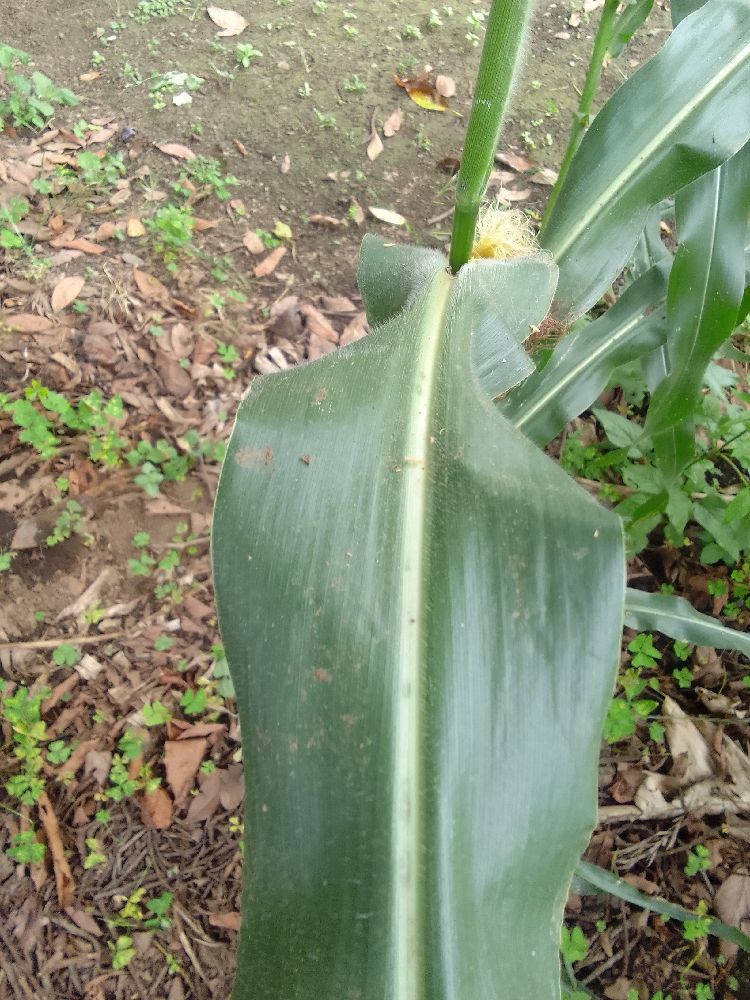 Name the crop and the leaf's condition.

maize, healthy
